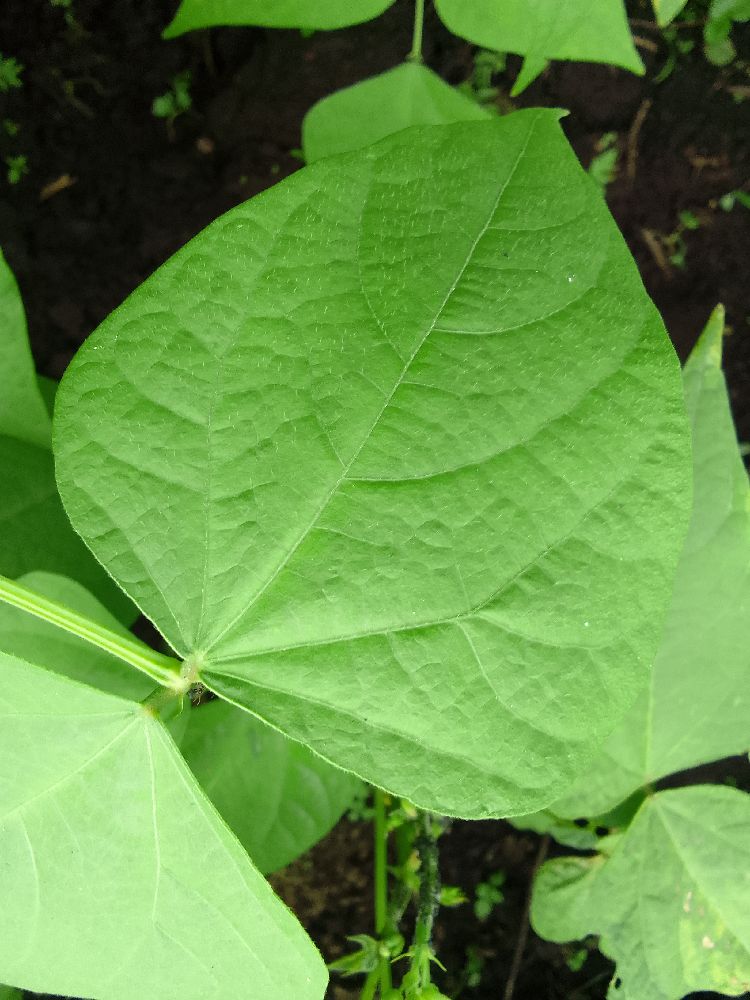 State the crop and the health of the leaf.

common bean, healthy
